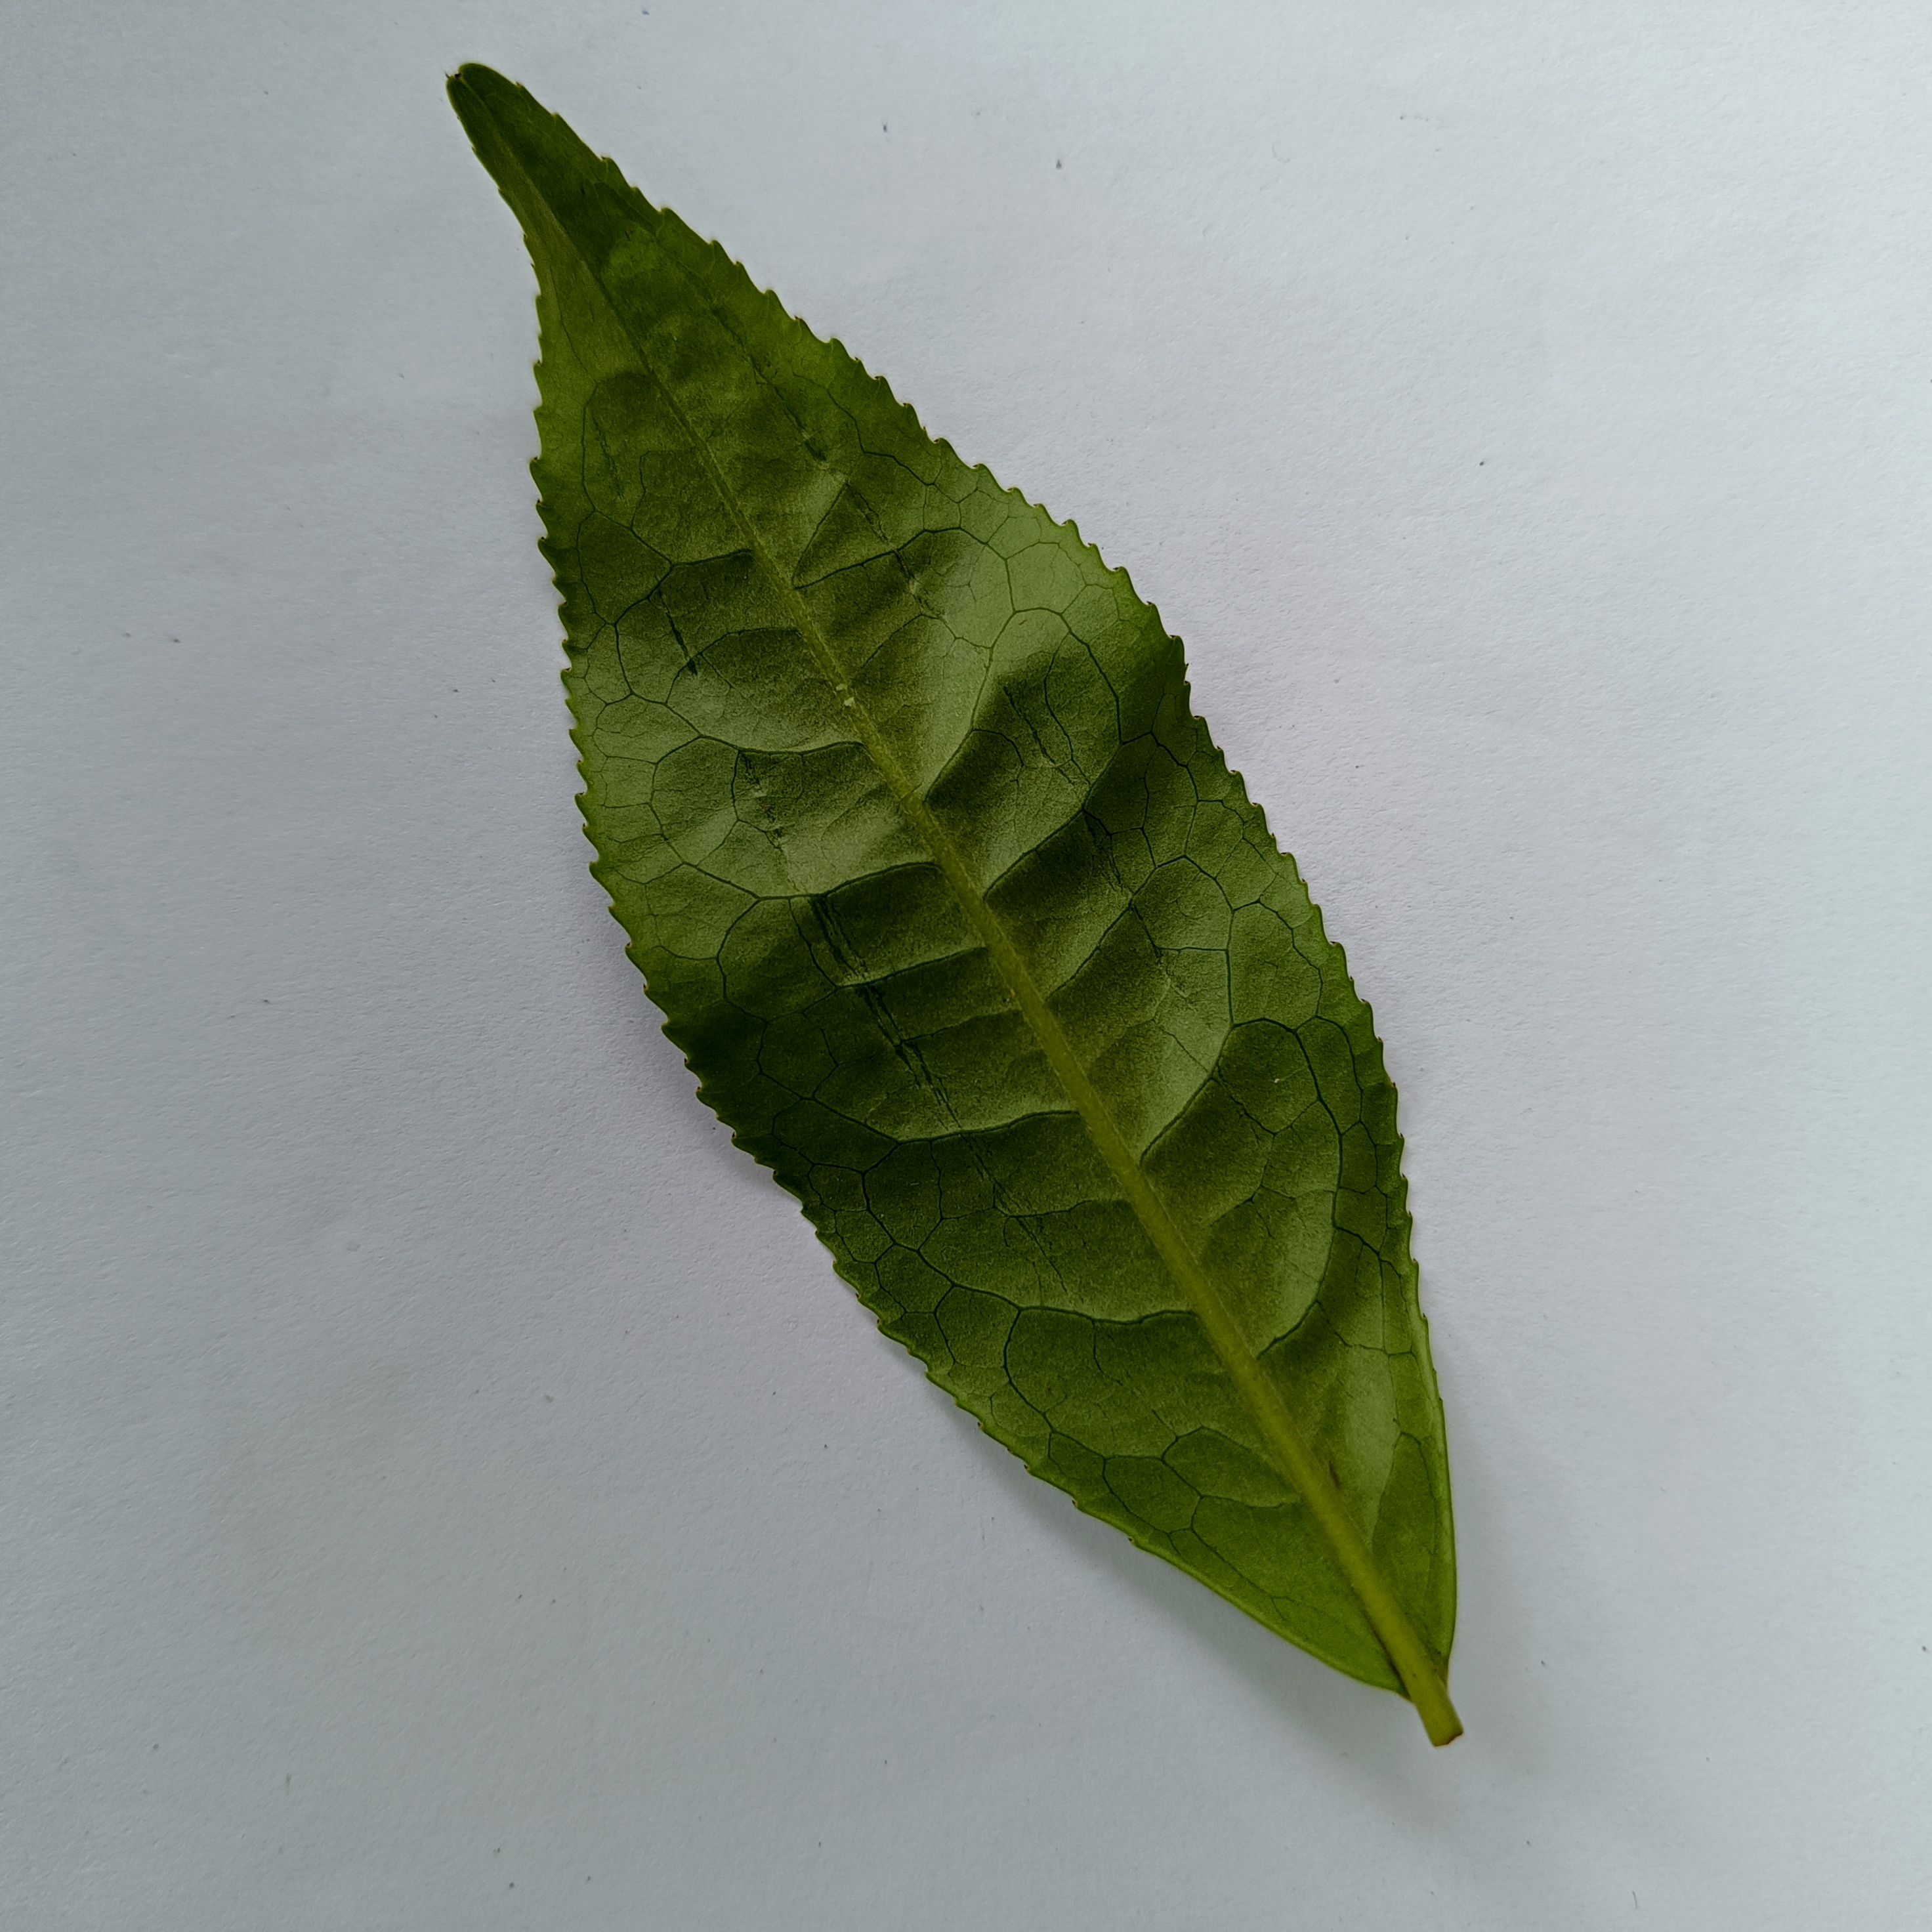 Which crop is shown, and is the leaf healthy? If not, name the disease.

tea, healthy
